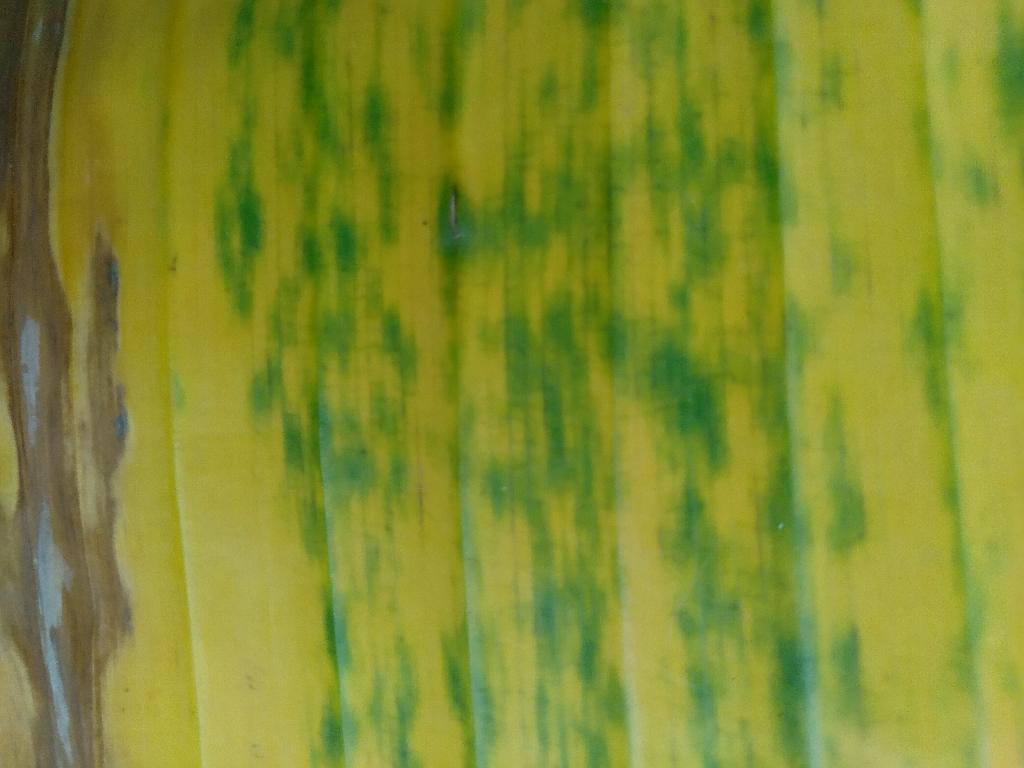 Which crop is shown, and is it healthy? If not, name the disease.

banana, fusarium wilt race 1
